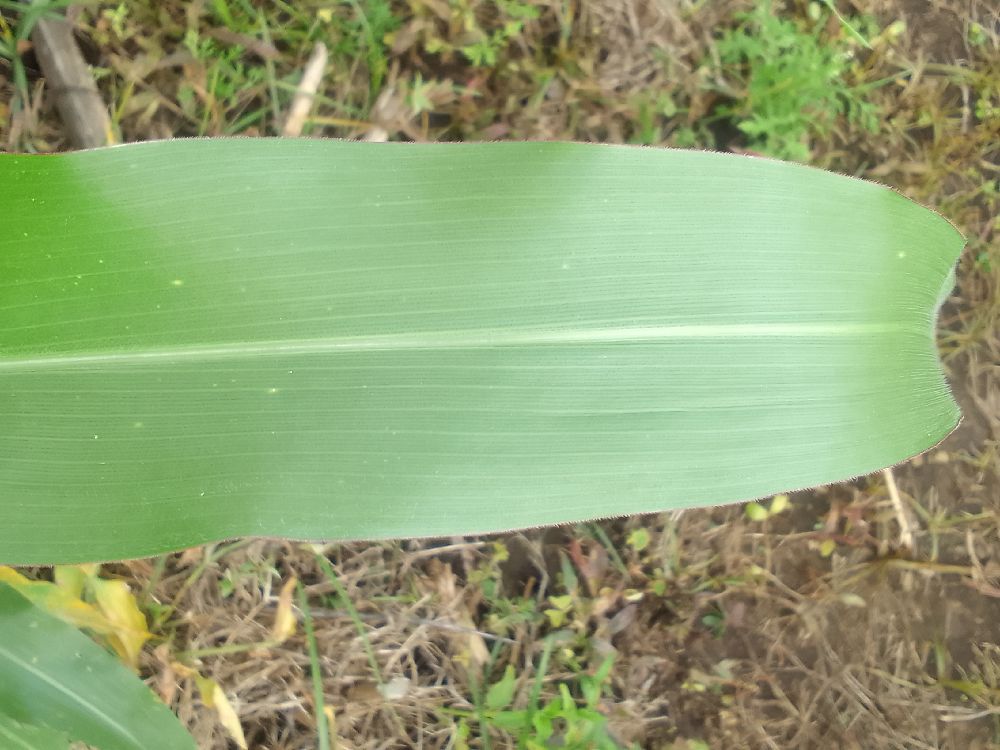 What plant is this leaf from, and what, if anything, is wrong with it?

maize, healthy
